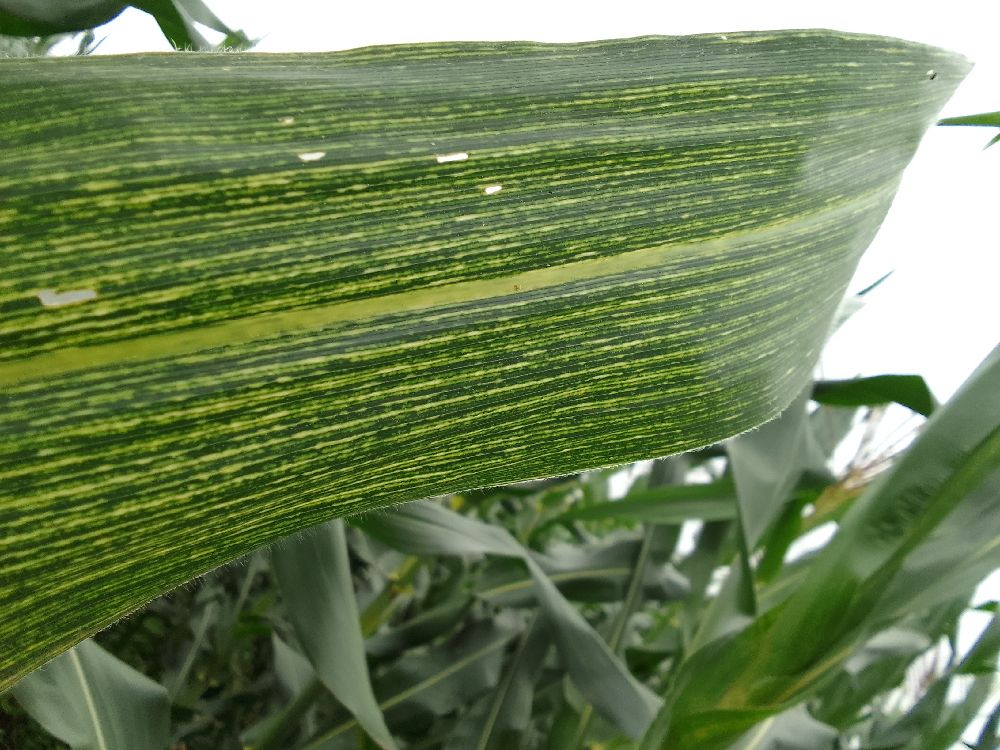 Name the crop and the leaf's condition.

maize, maize streak virus
